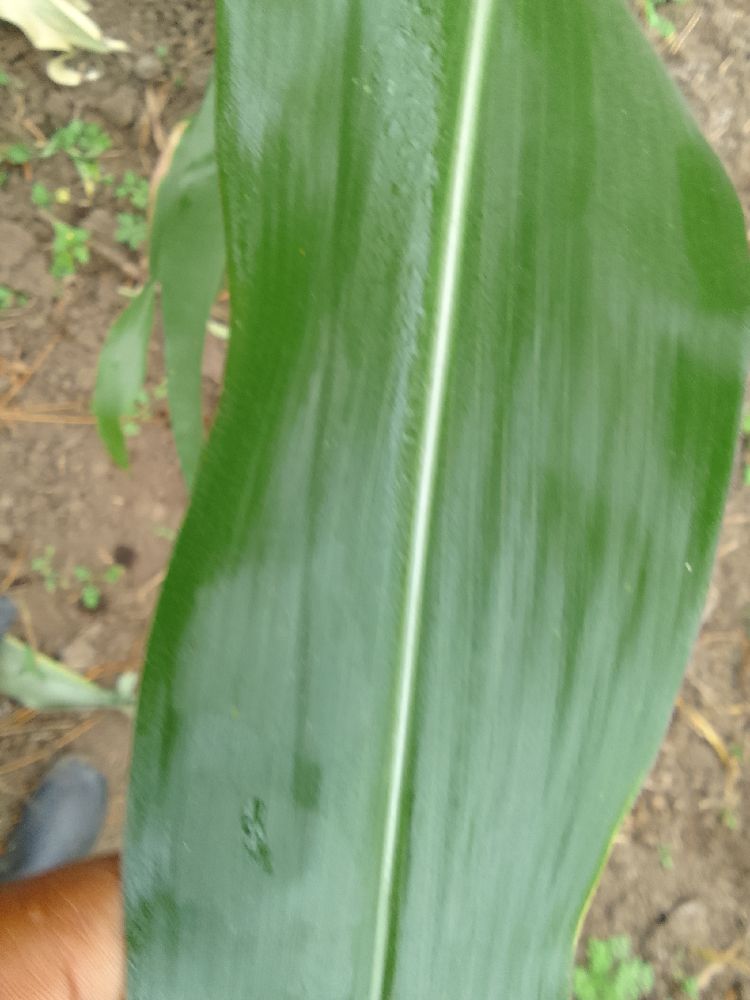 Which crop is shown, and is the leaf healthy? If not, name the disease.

maize, healthy
